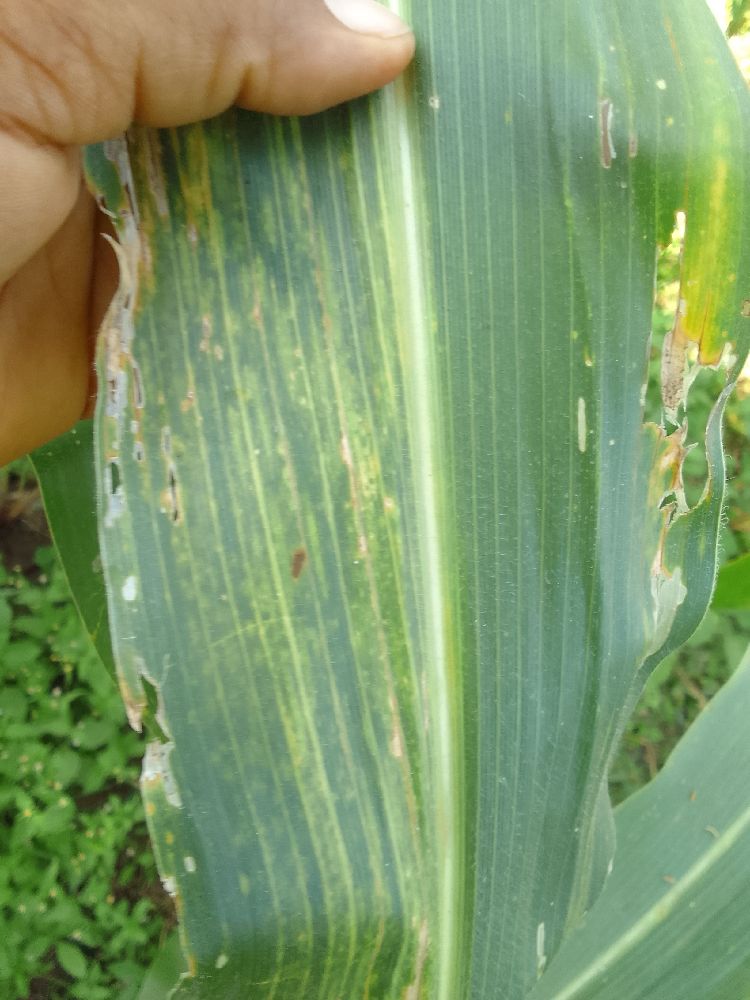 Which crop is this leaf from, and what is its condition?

maize, maize lethal necrosis
